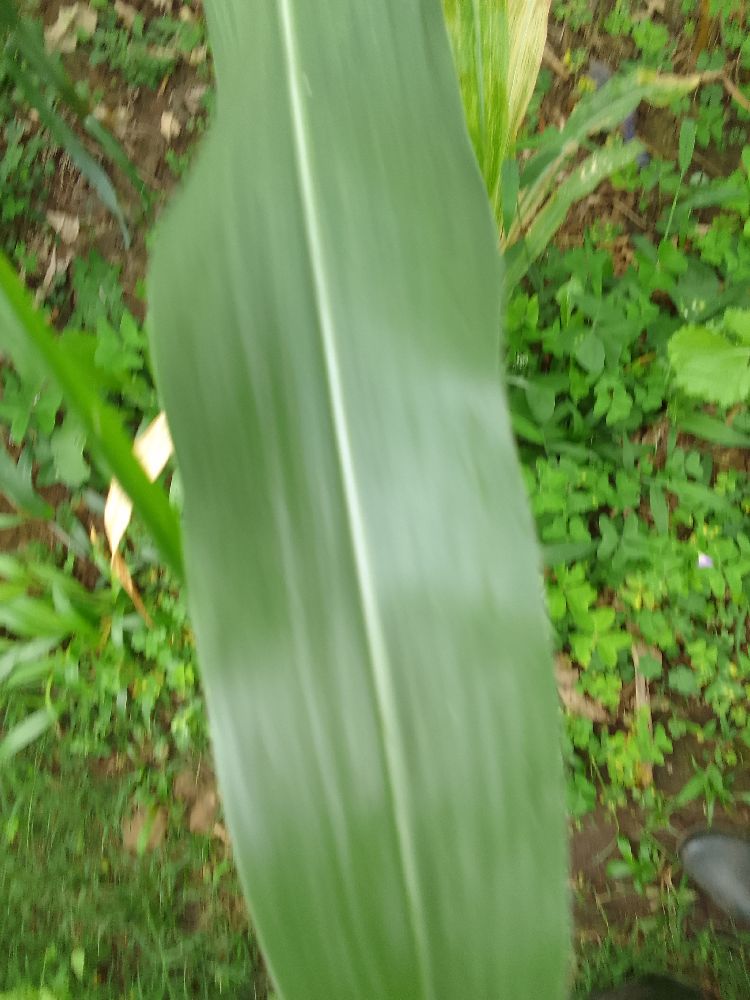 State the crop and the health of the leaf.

maize, healthy
